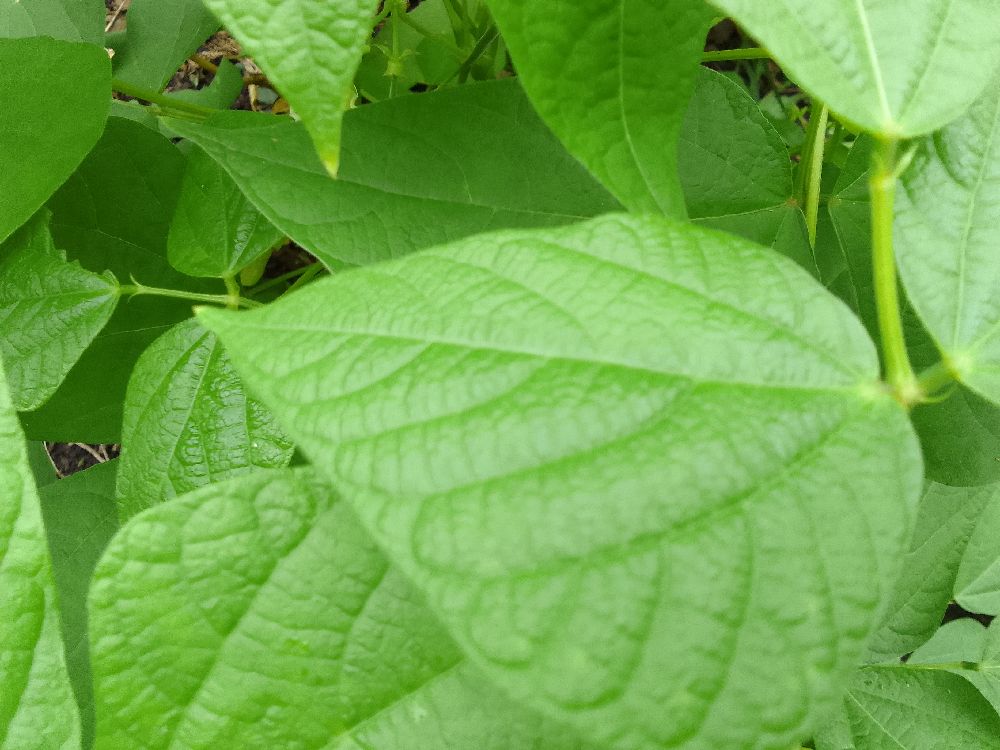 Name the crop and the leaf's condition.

common bean, healthy
